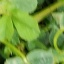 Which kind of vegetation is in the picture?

unstructured weed
